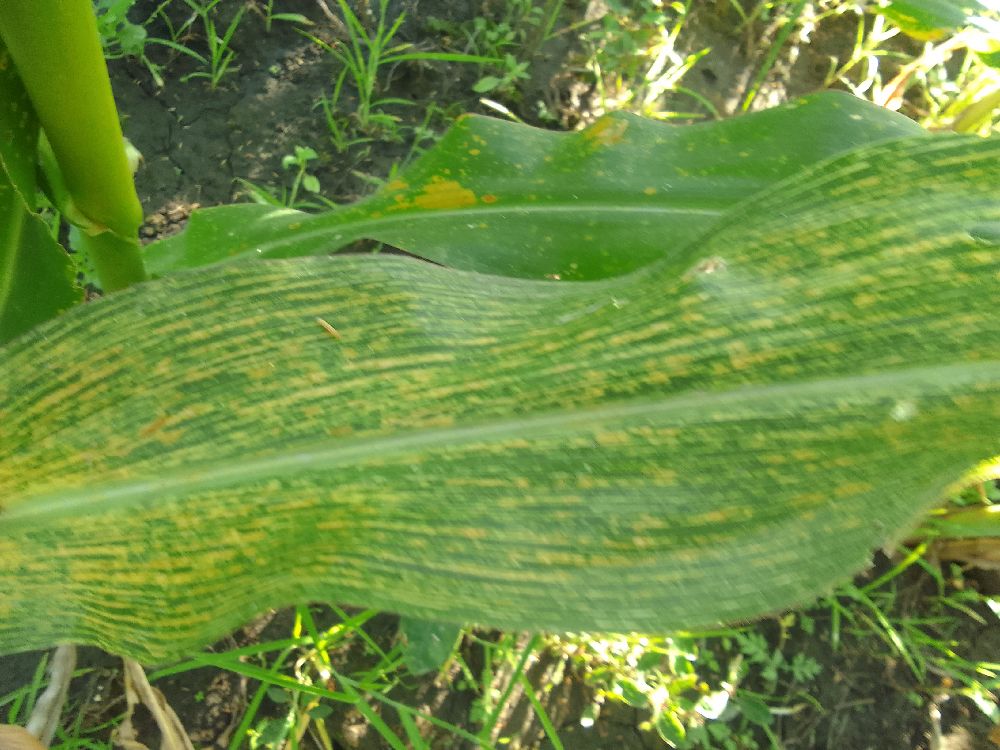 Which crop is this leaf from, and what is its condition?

maize, maize streak virus
